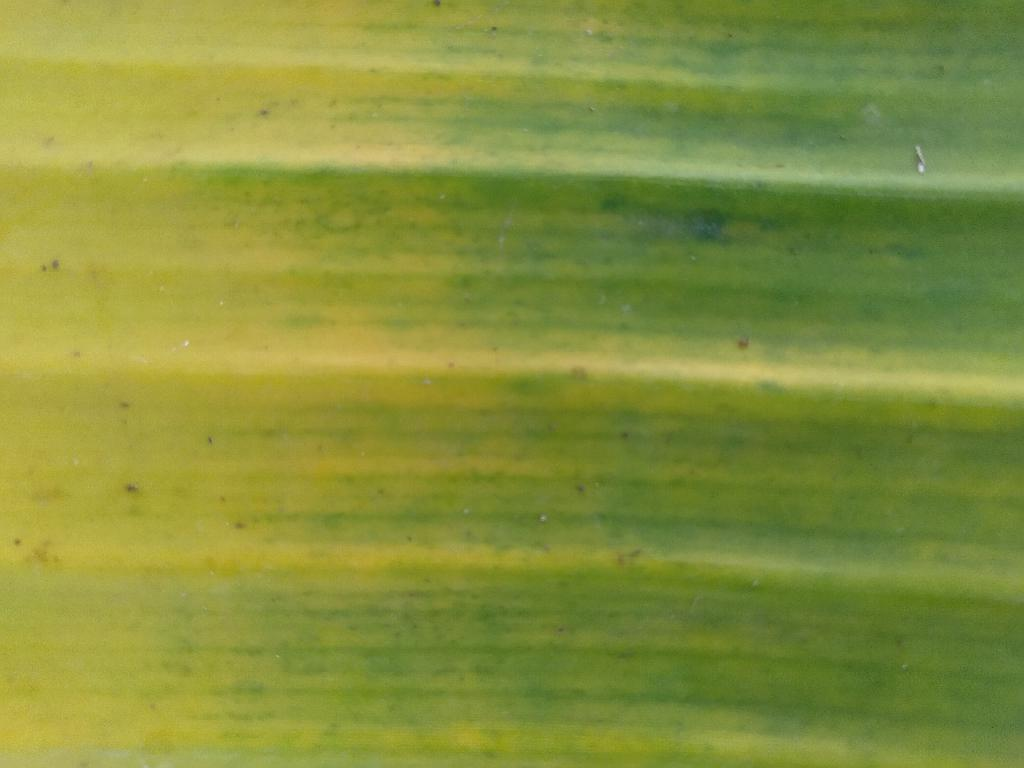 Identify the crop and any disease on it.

banana, fusarium wilt race 1
